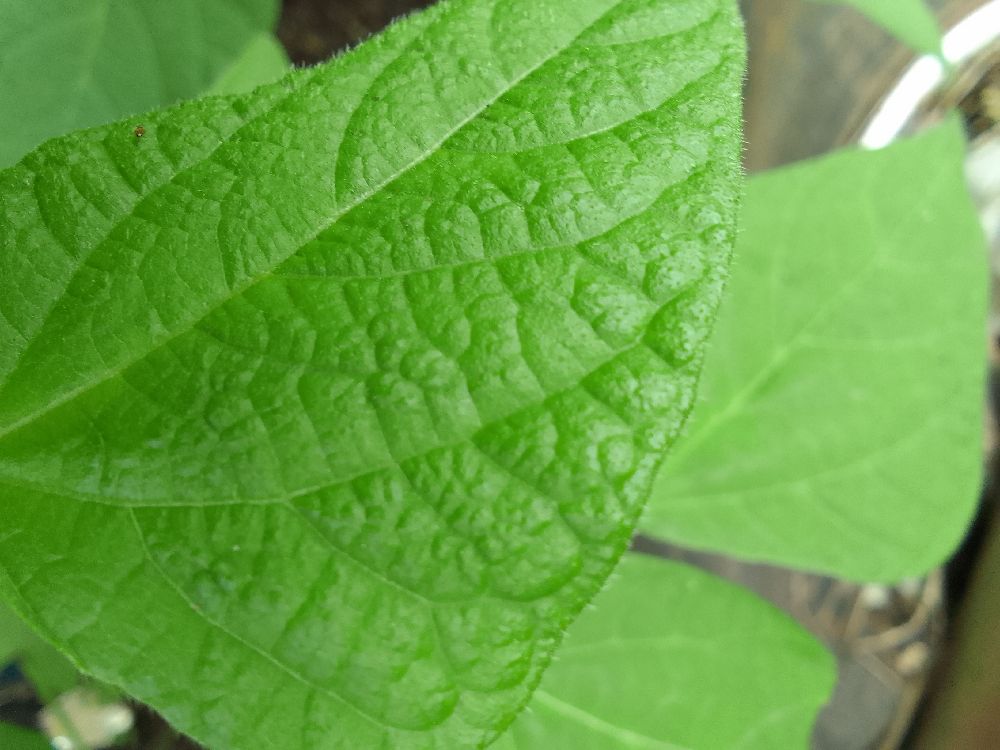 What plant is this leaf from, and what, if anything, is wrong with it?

common bean, healthy
